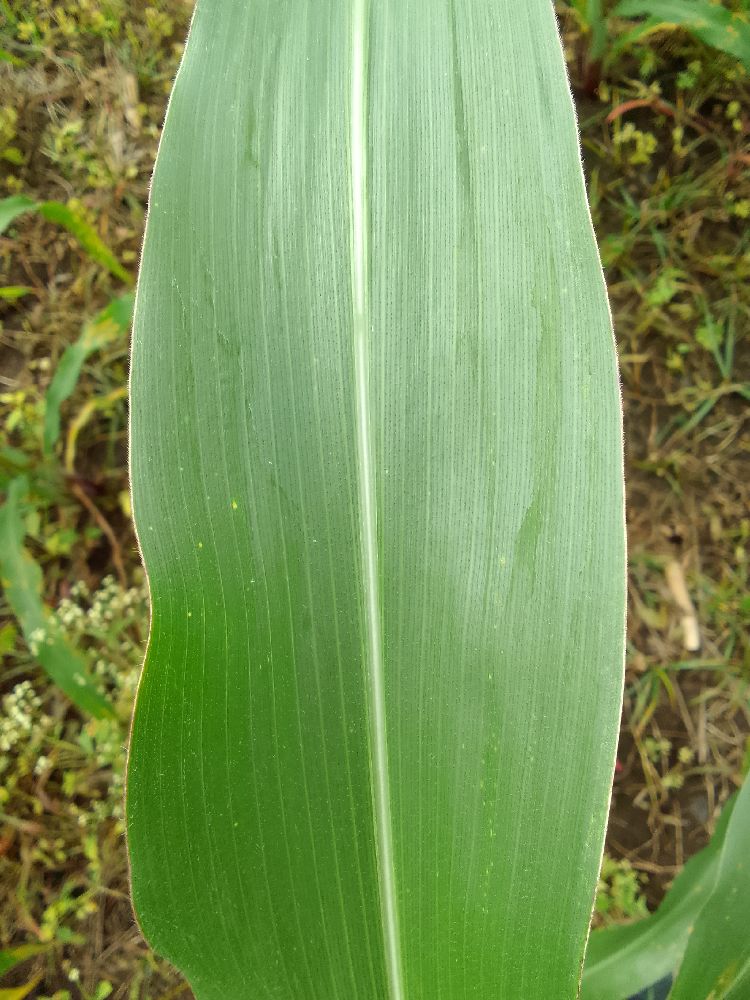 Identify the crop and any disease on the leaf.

maize, healthy
